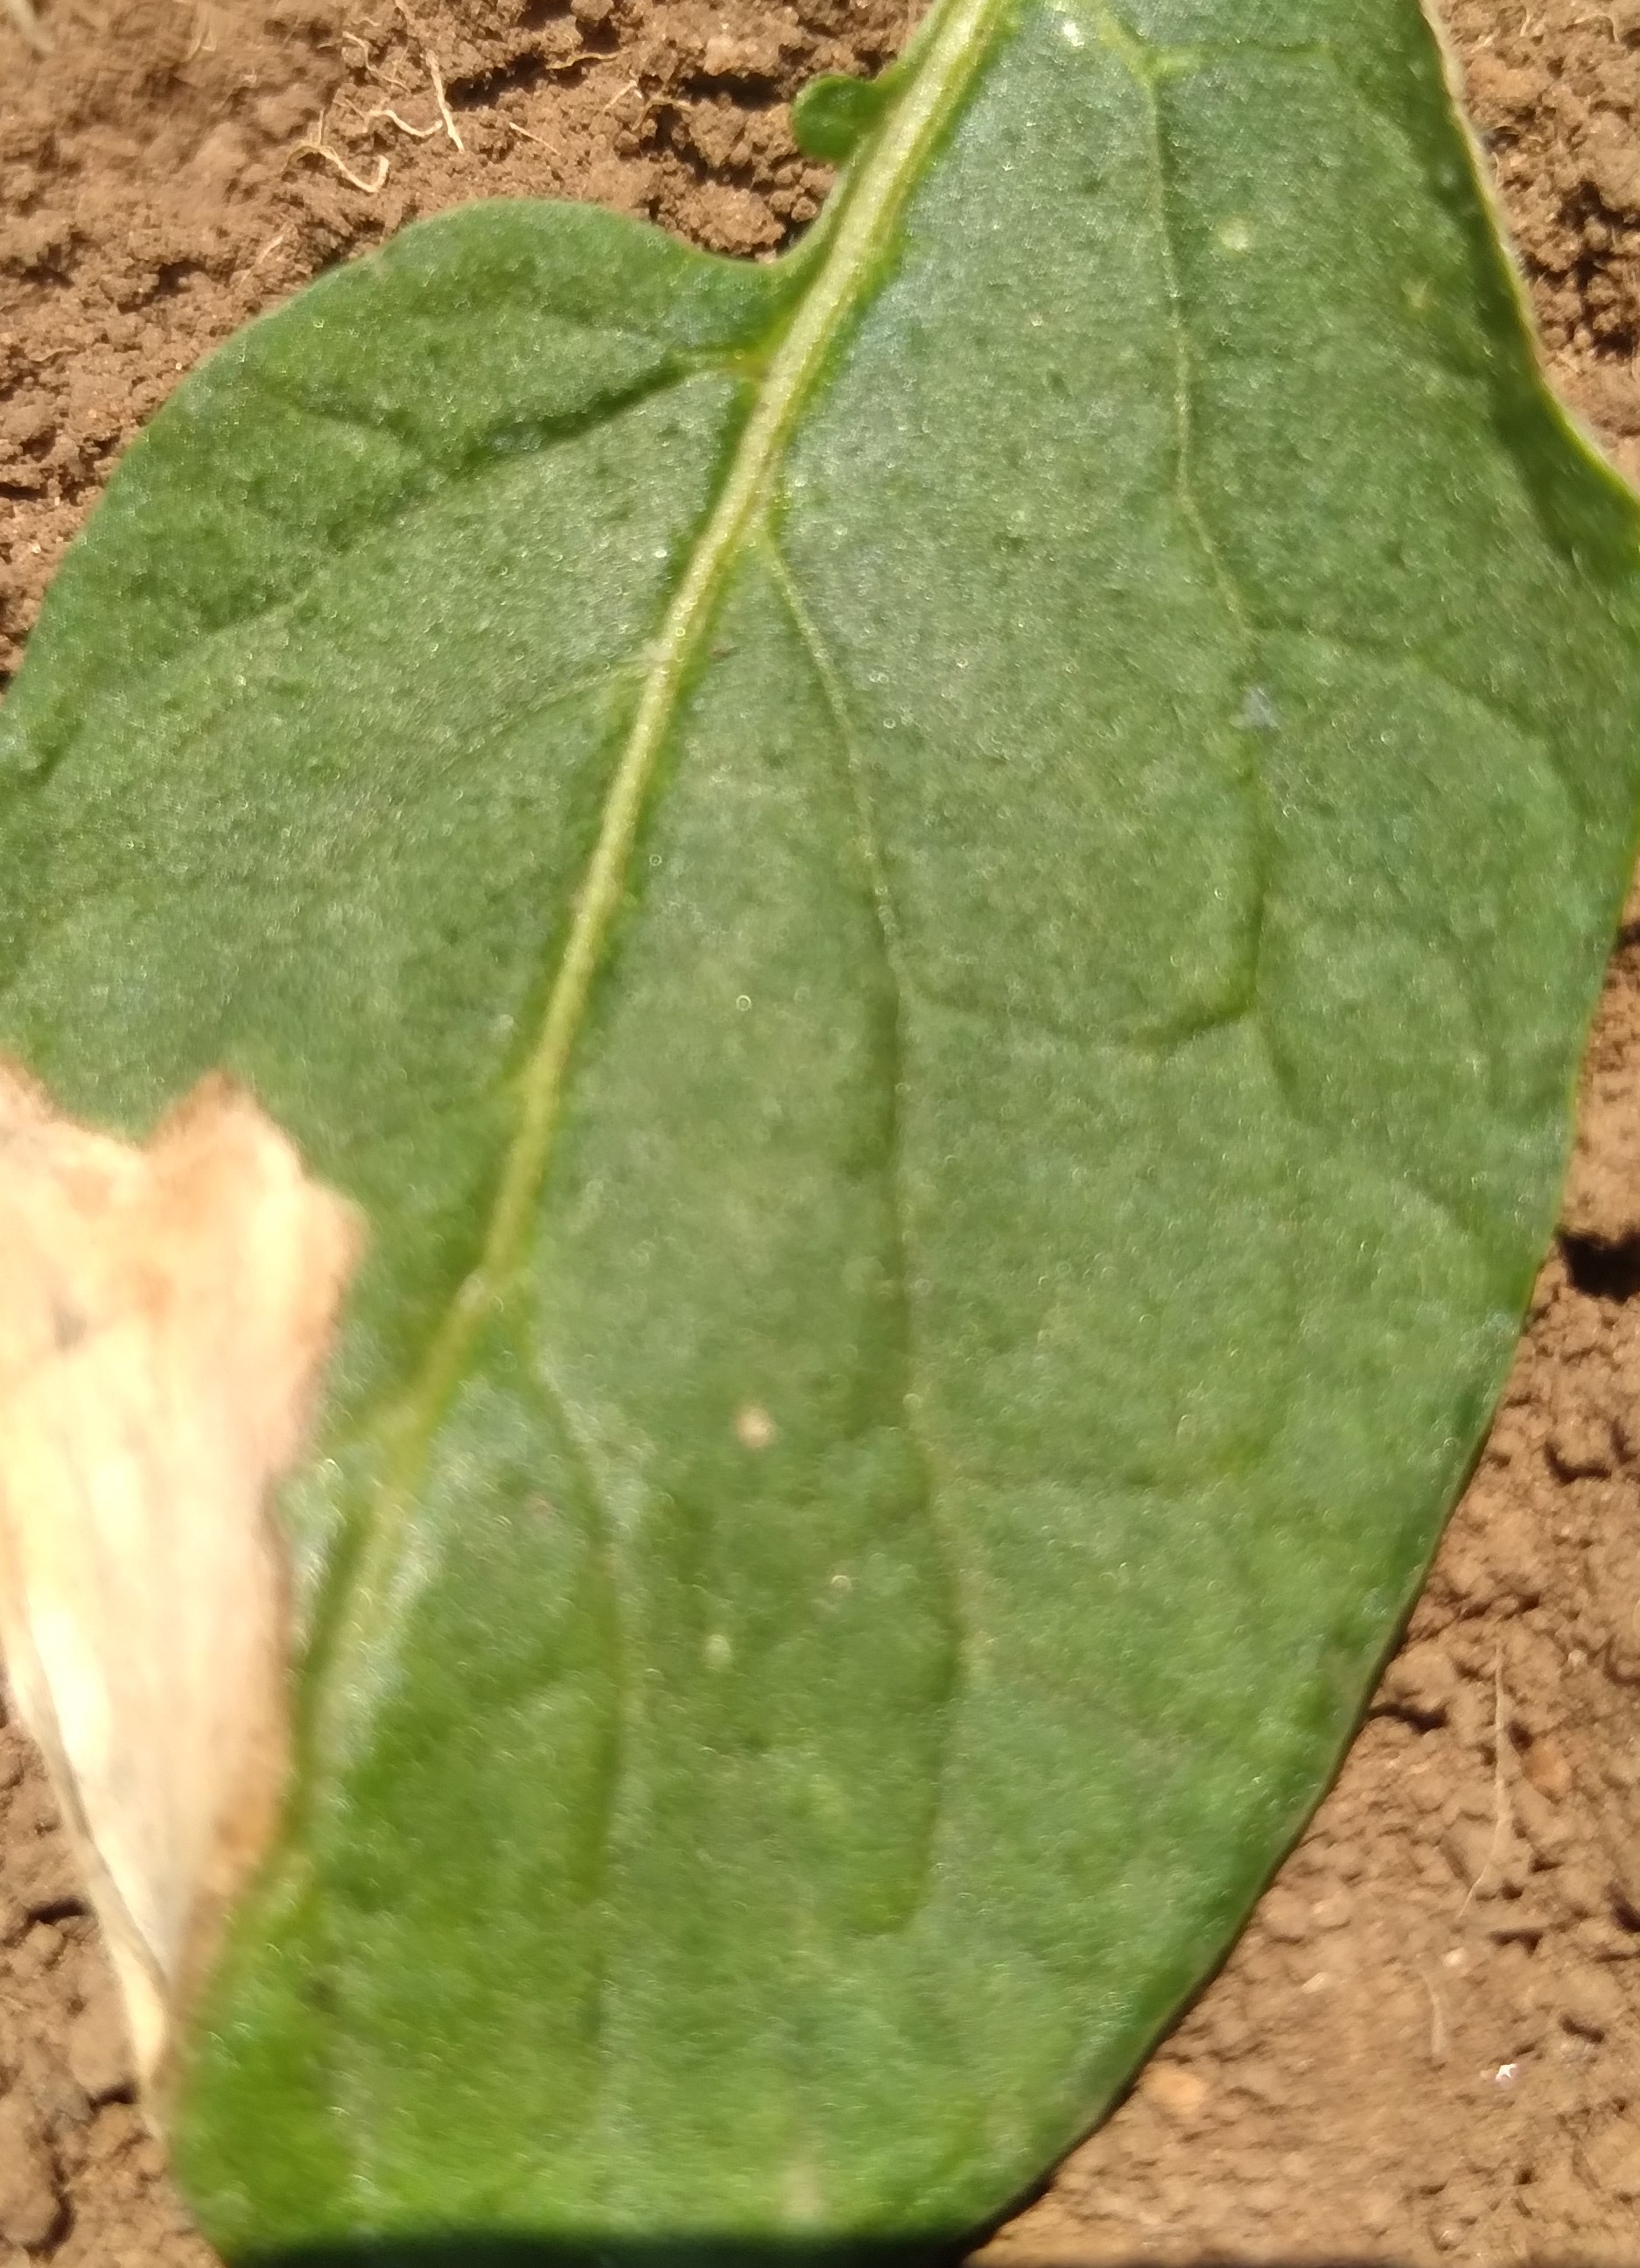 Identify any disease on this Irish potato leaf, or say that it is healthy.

early blight
